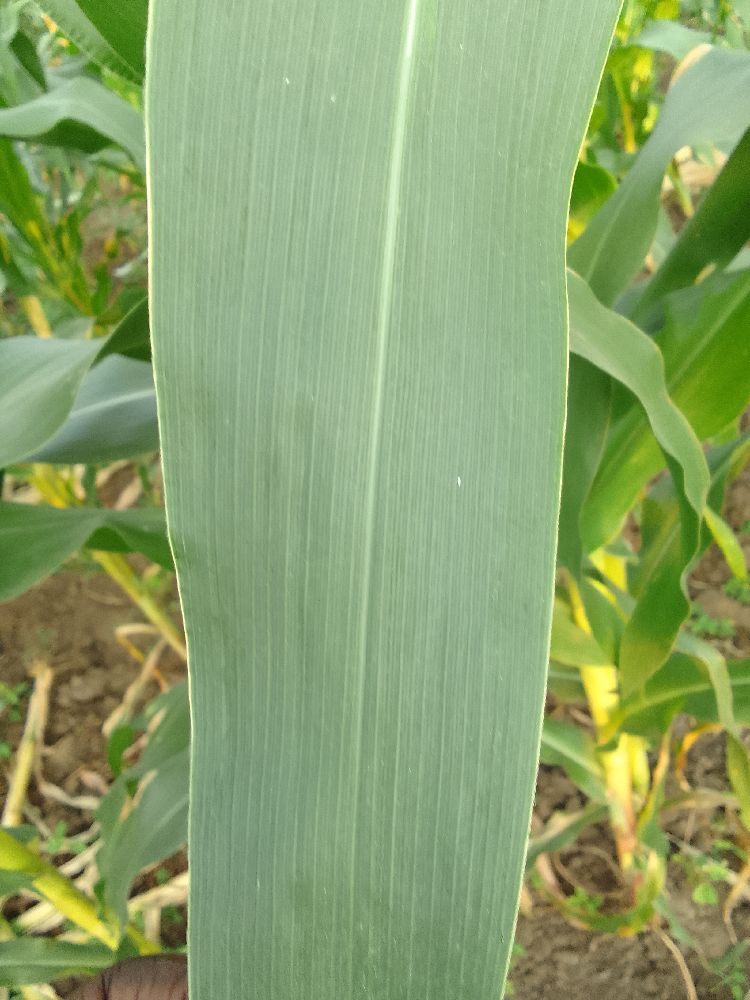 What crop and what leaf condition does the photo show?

maize, healthy
